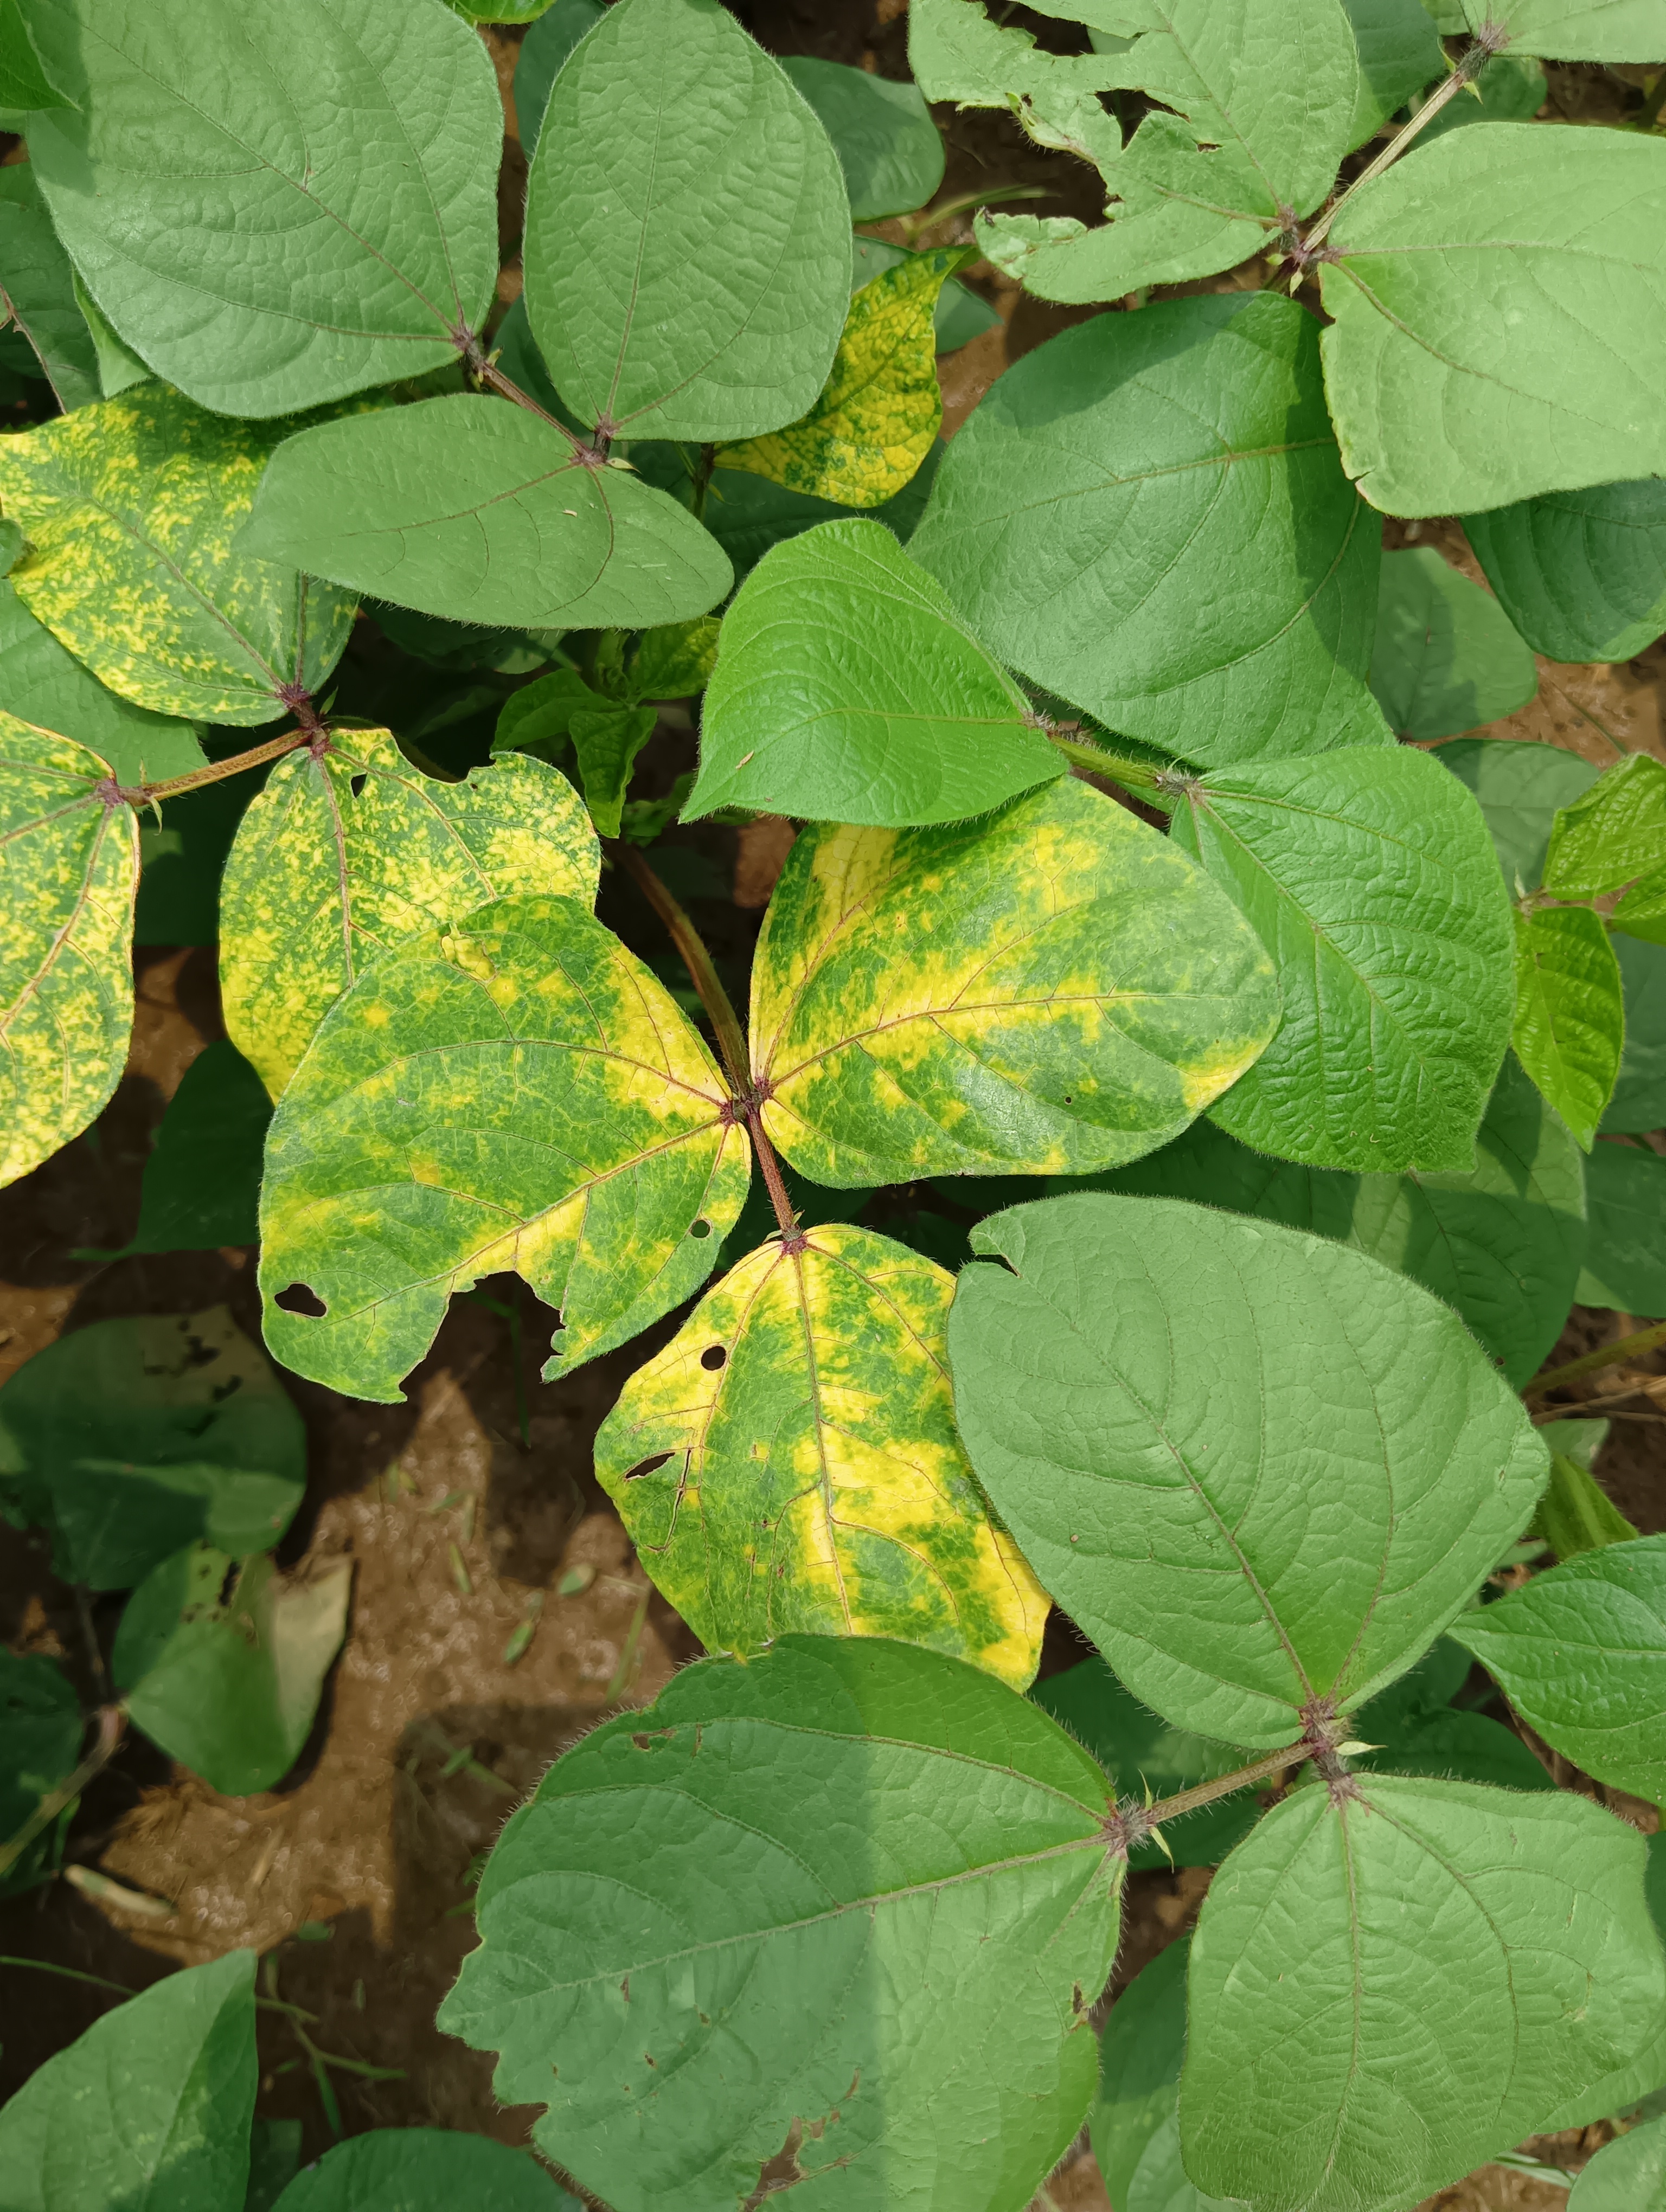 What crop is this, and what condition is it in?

mungbean, yellow mosaic
